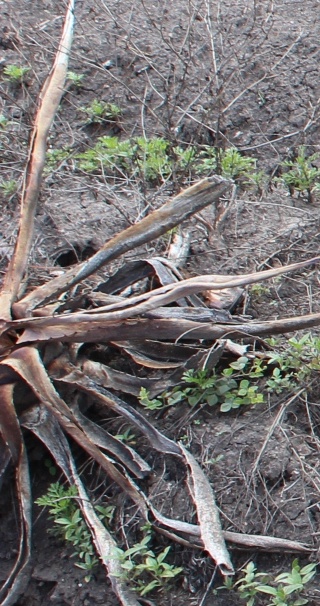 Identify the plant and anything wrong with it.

agave, sick
